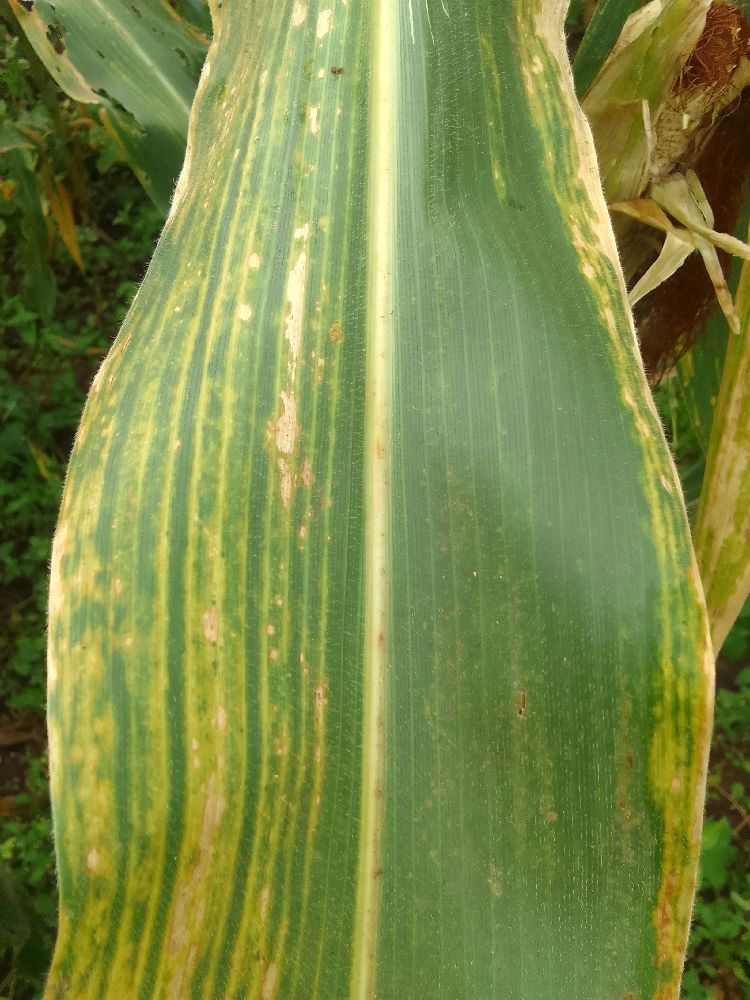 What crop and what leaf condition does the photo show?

maize, maize lethal necrosis
